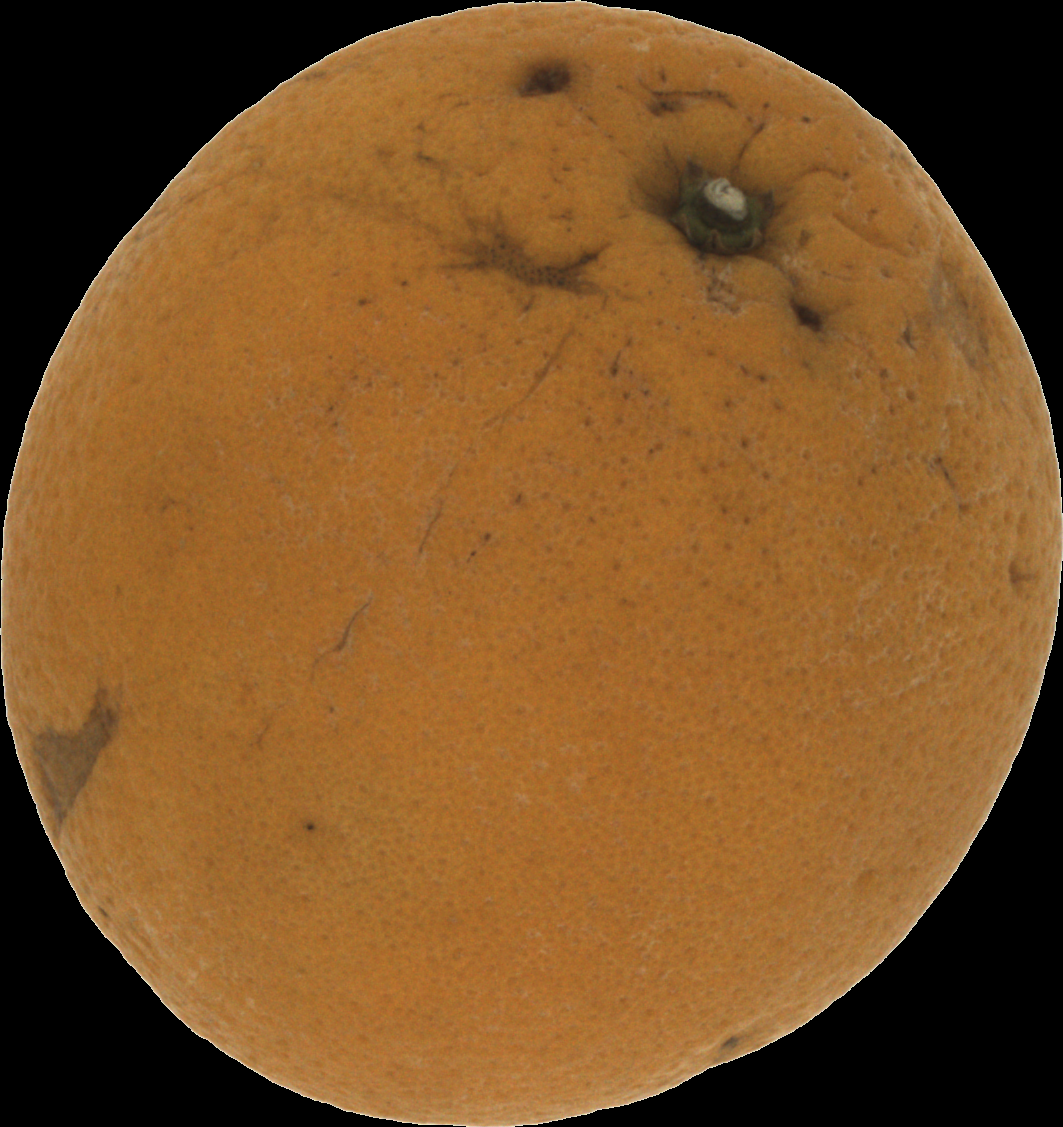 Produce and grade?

orange, bad
